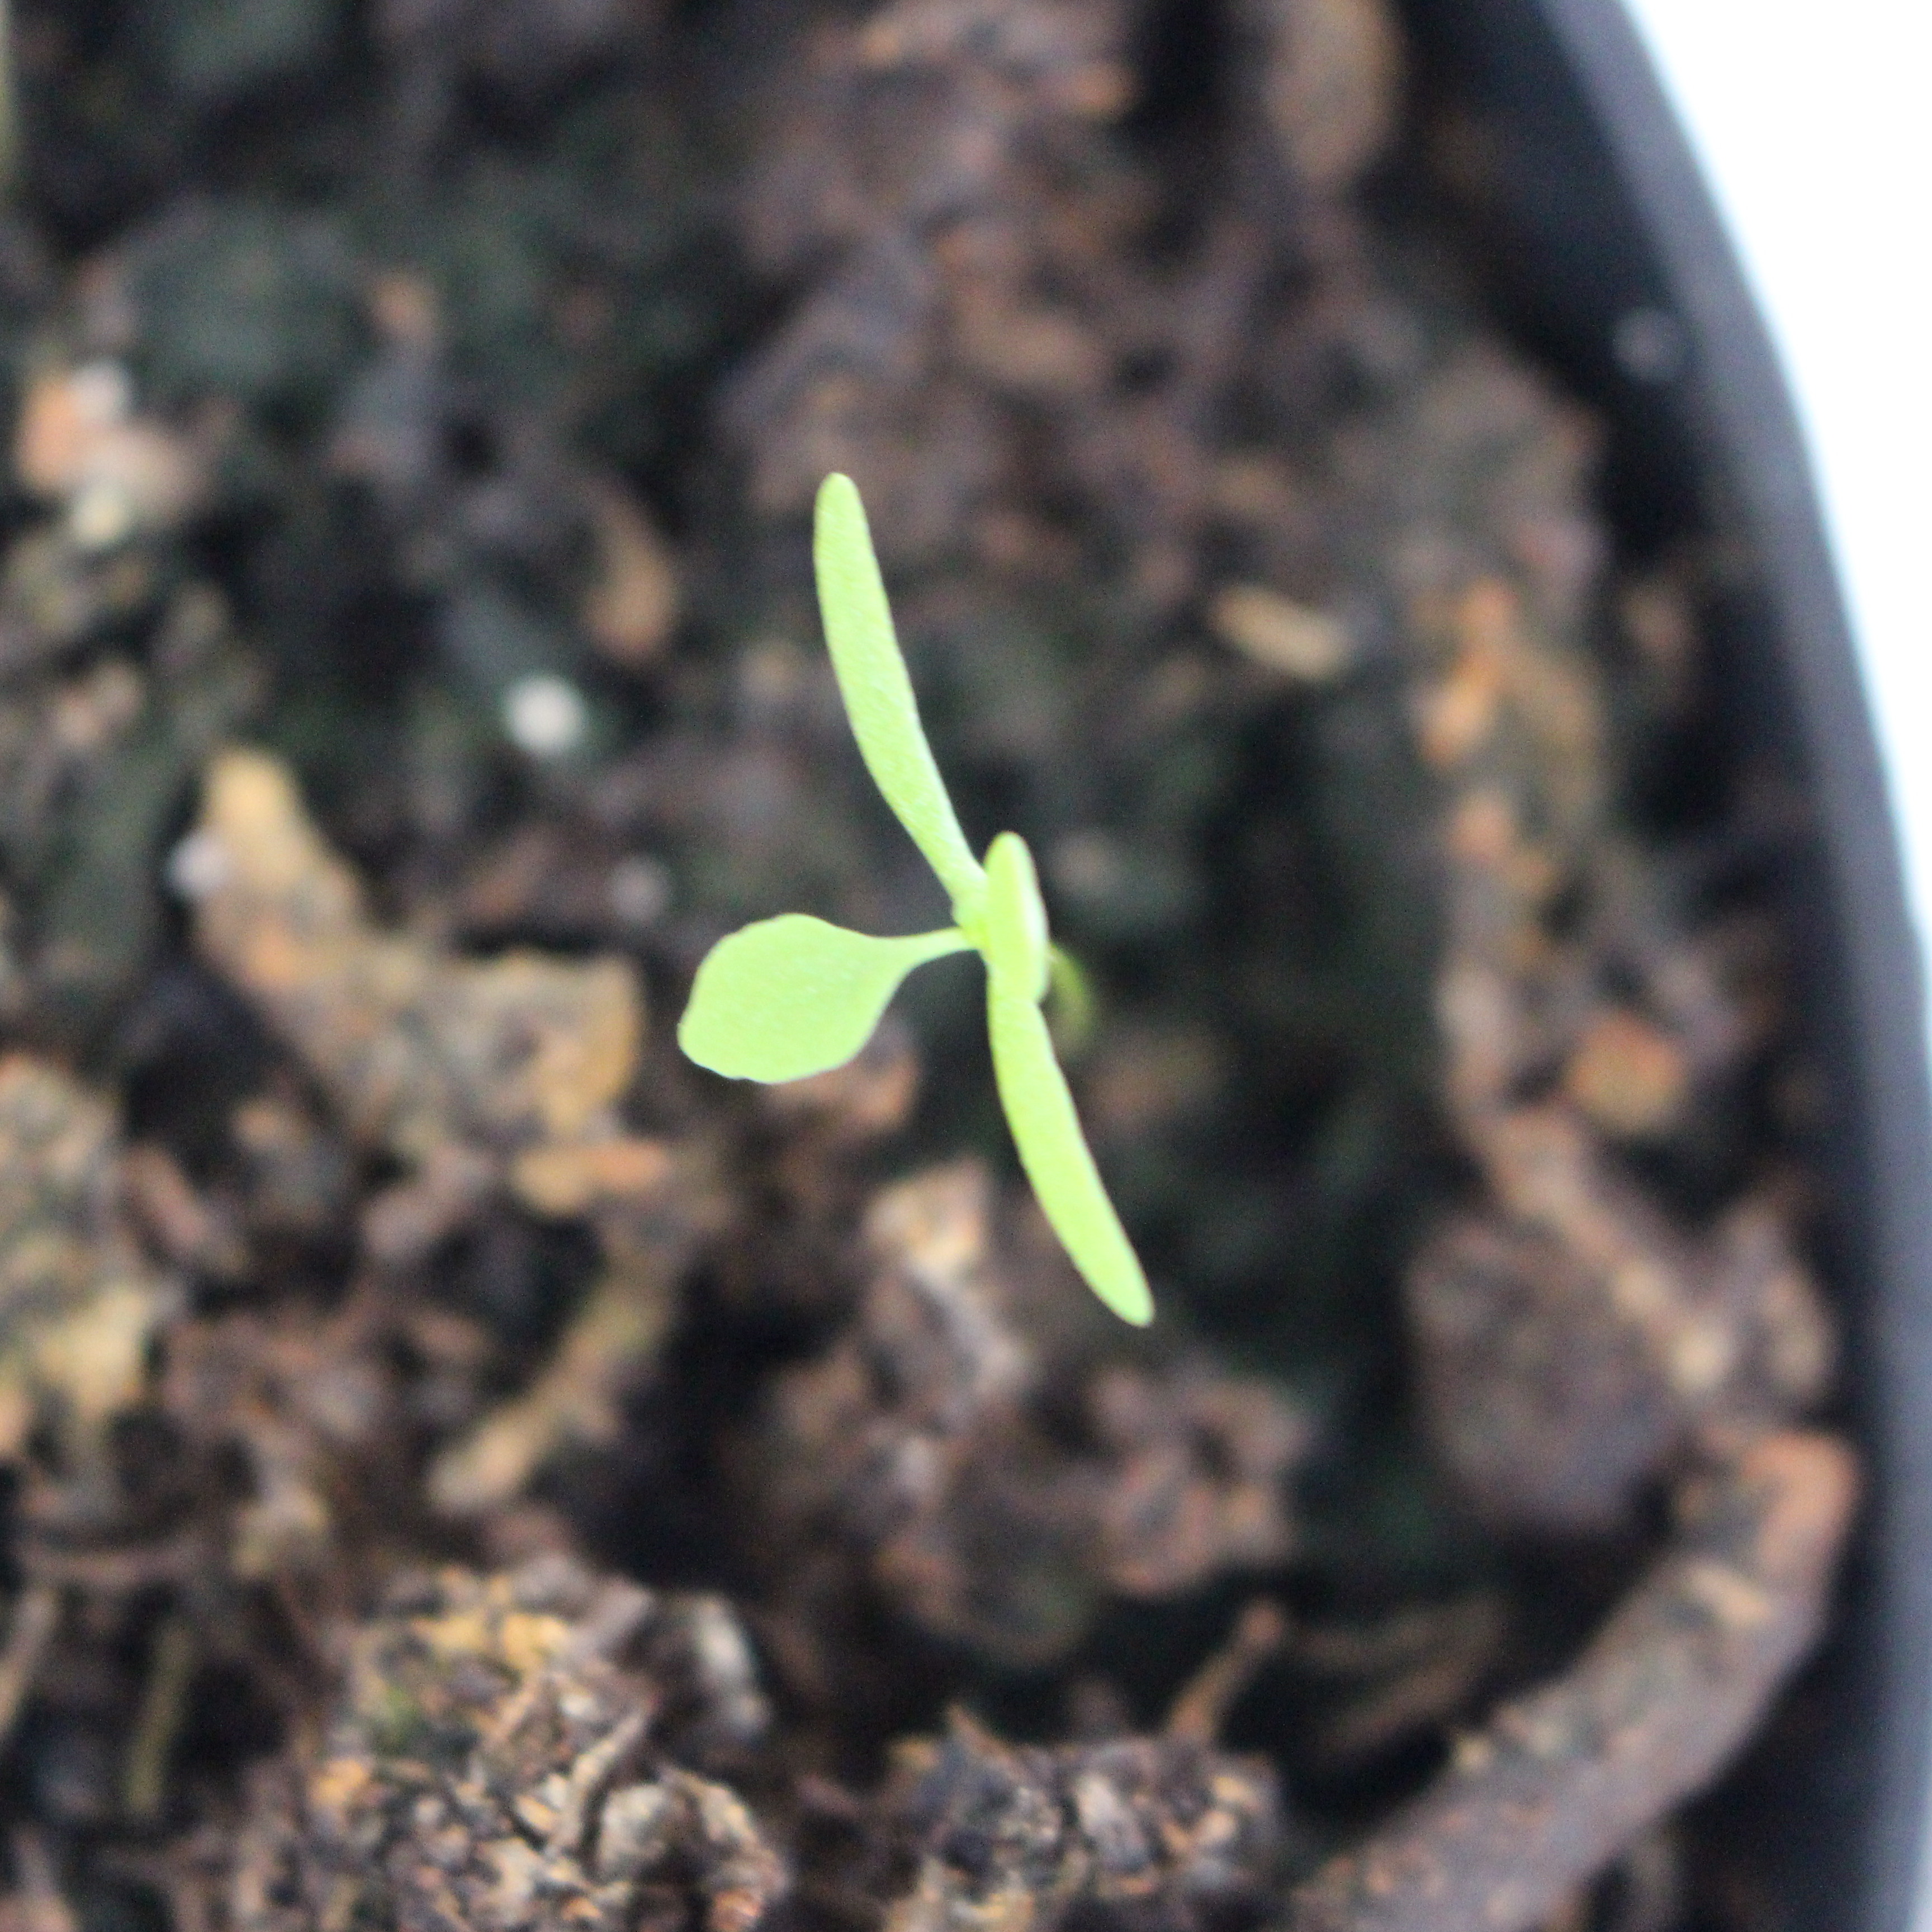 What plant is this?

Papaver rhoeas
